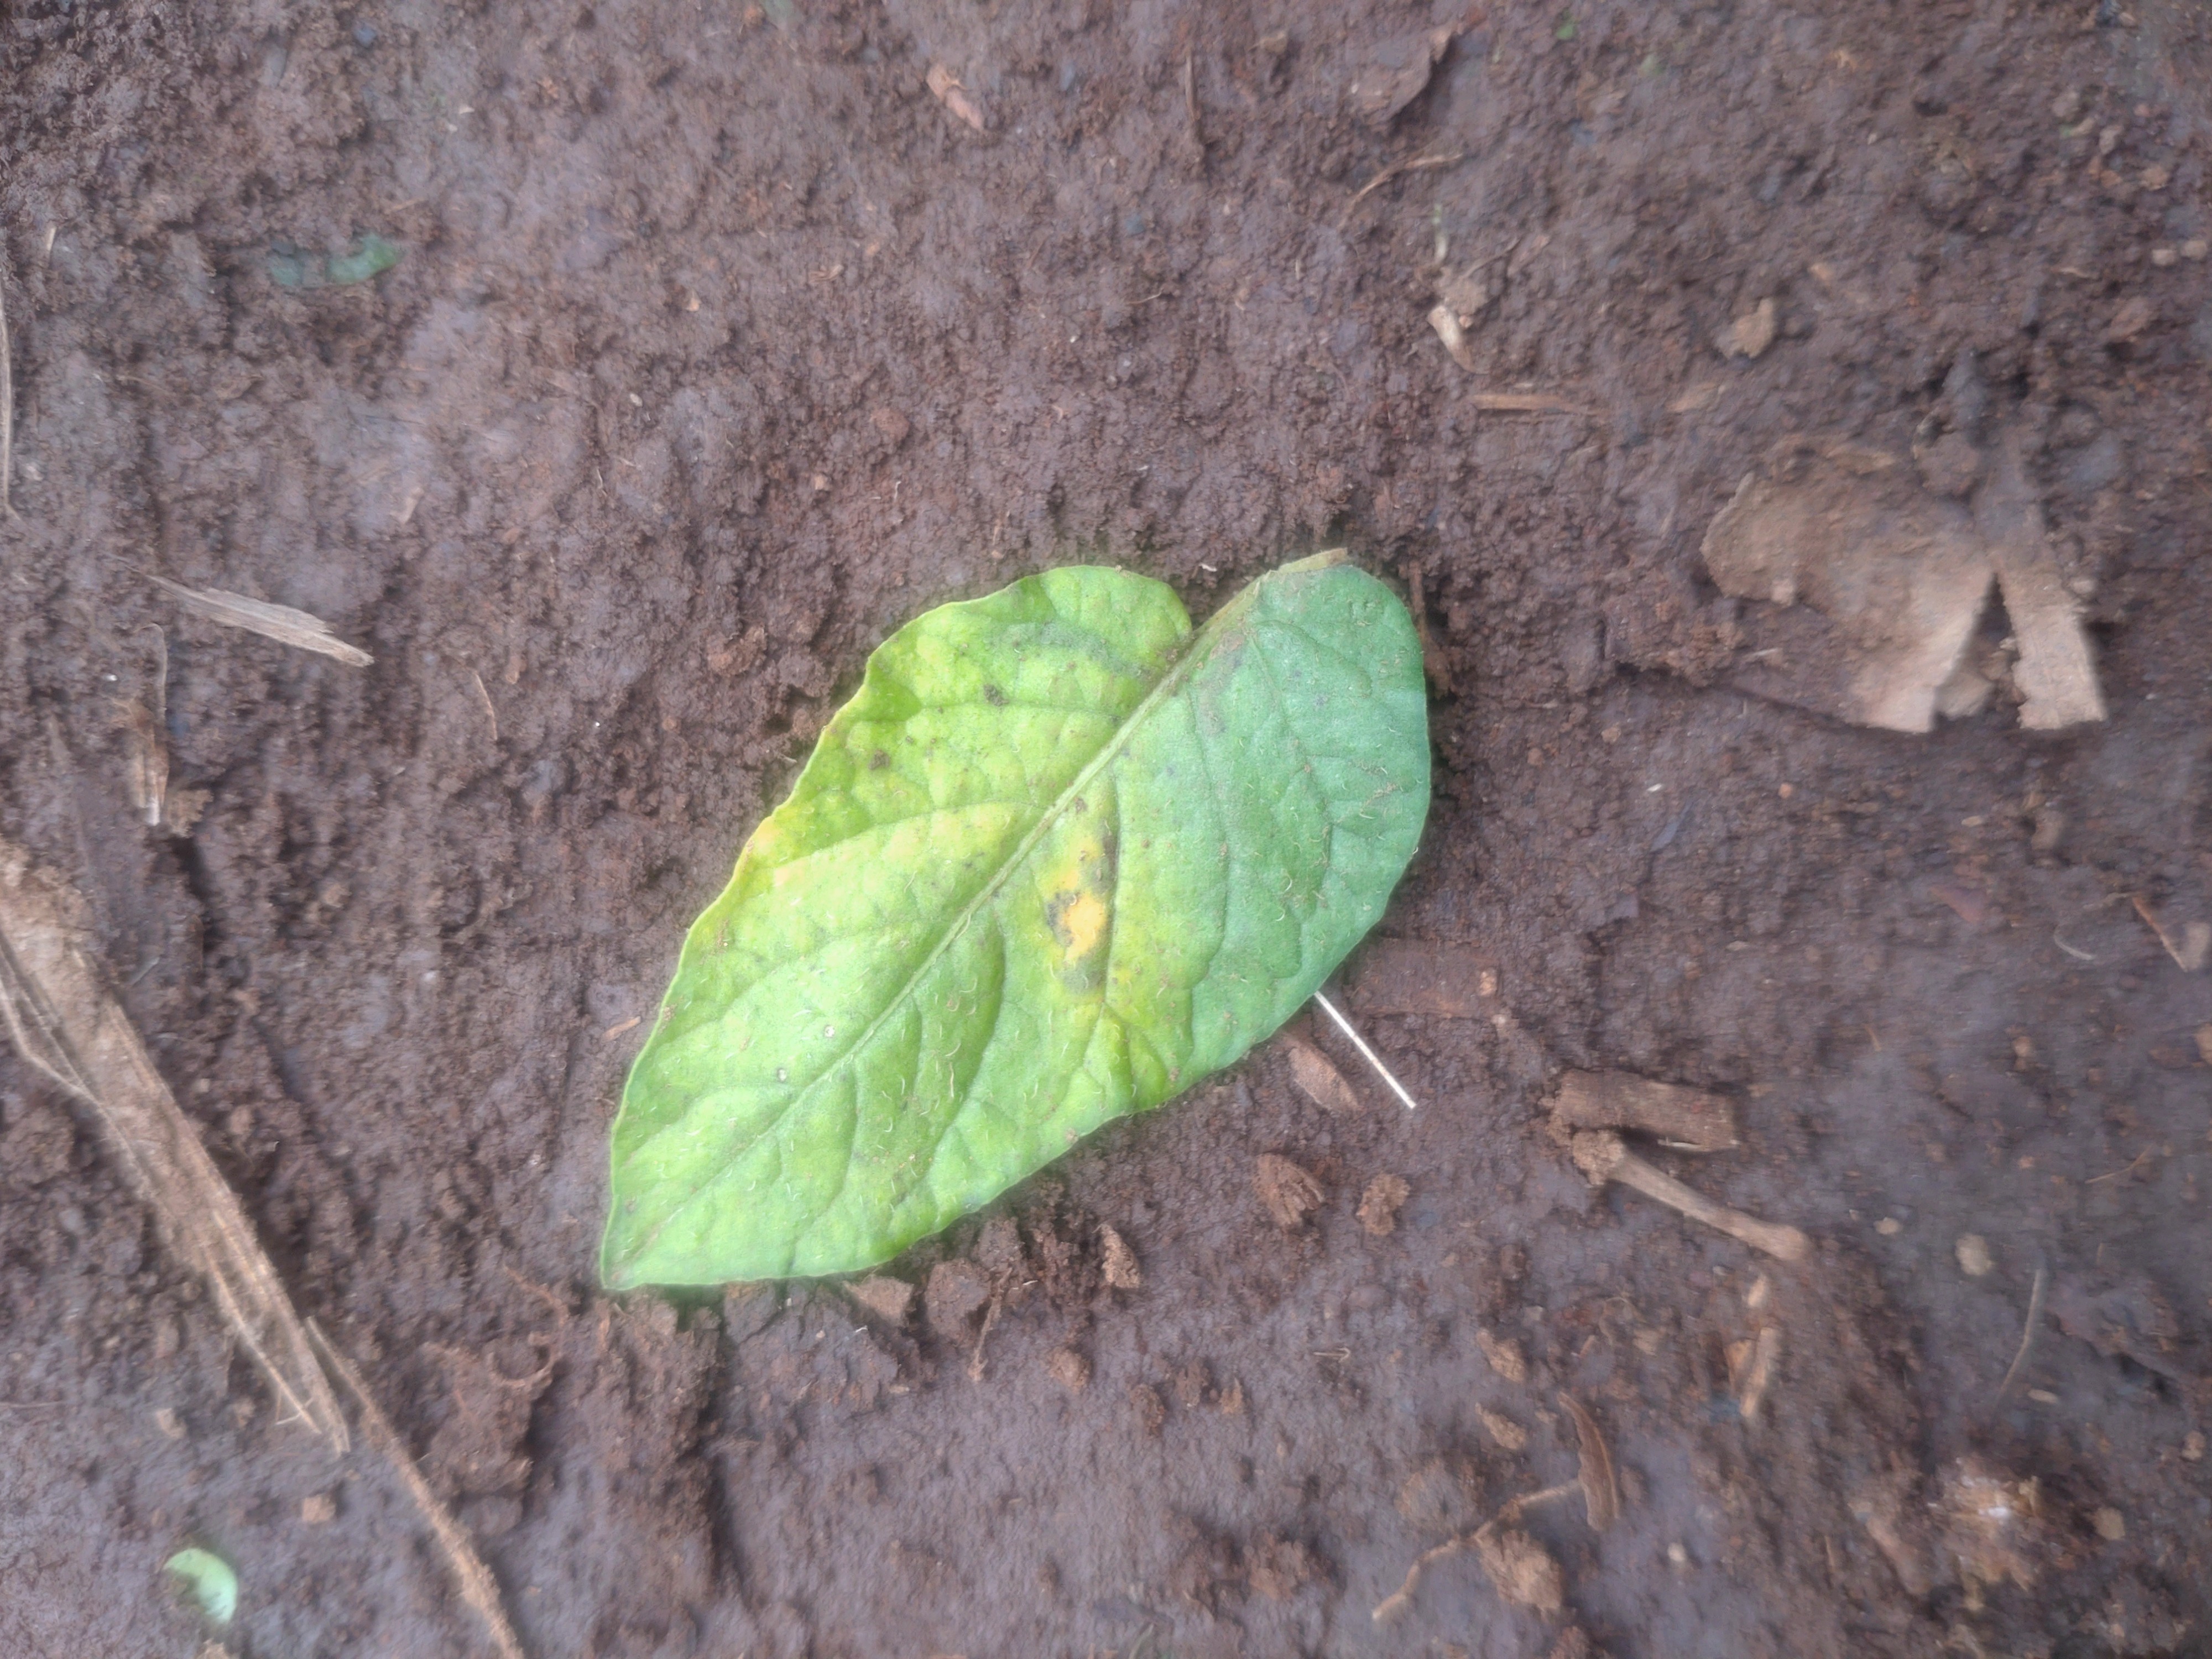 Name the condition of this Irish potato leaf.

late blight
